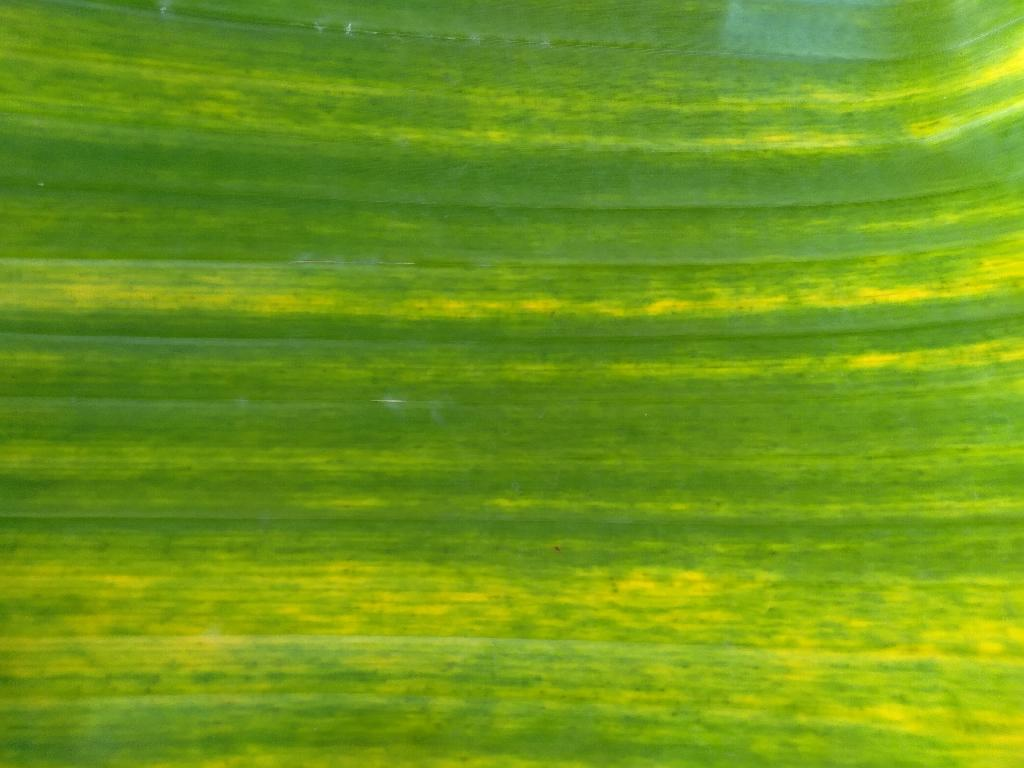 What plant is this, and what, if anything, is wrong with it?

banana, fusarium wilt race 1
